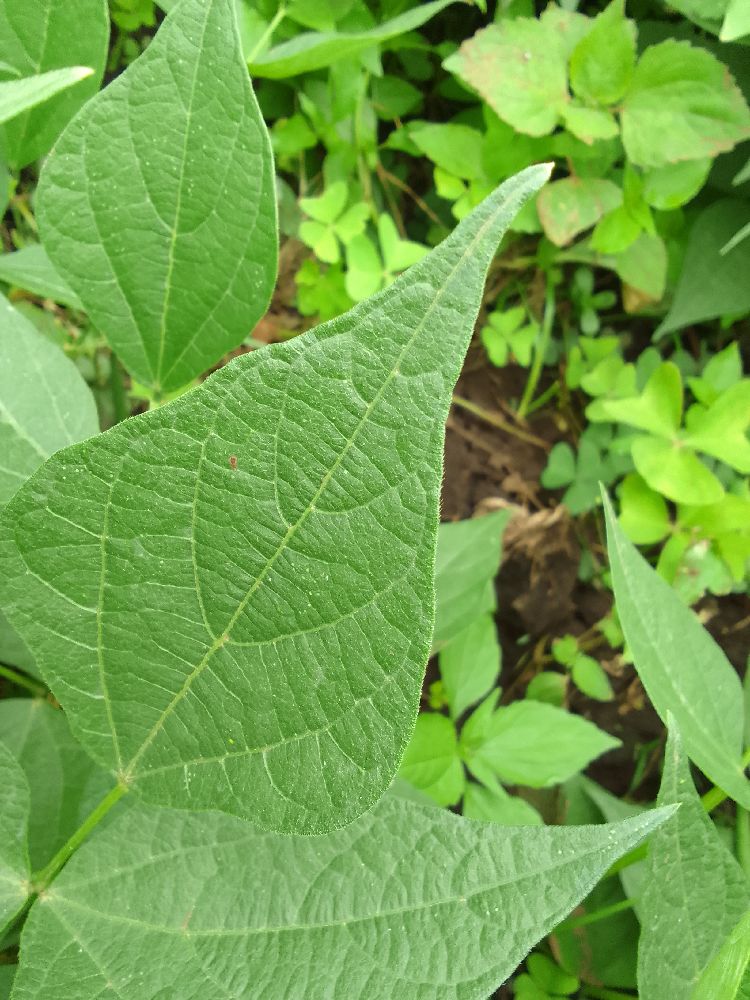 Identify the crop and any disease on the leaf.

common bean, healthy
